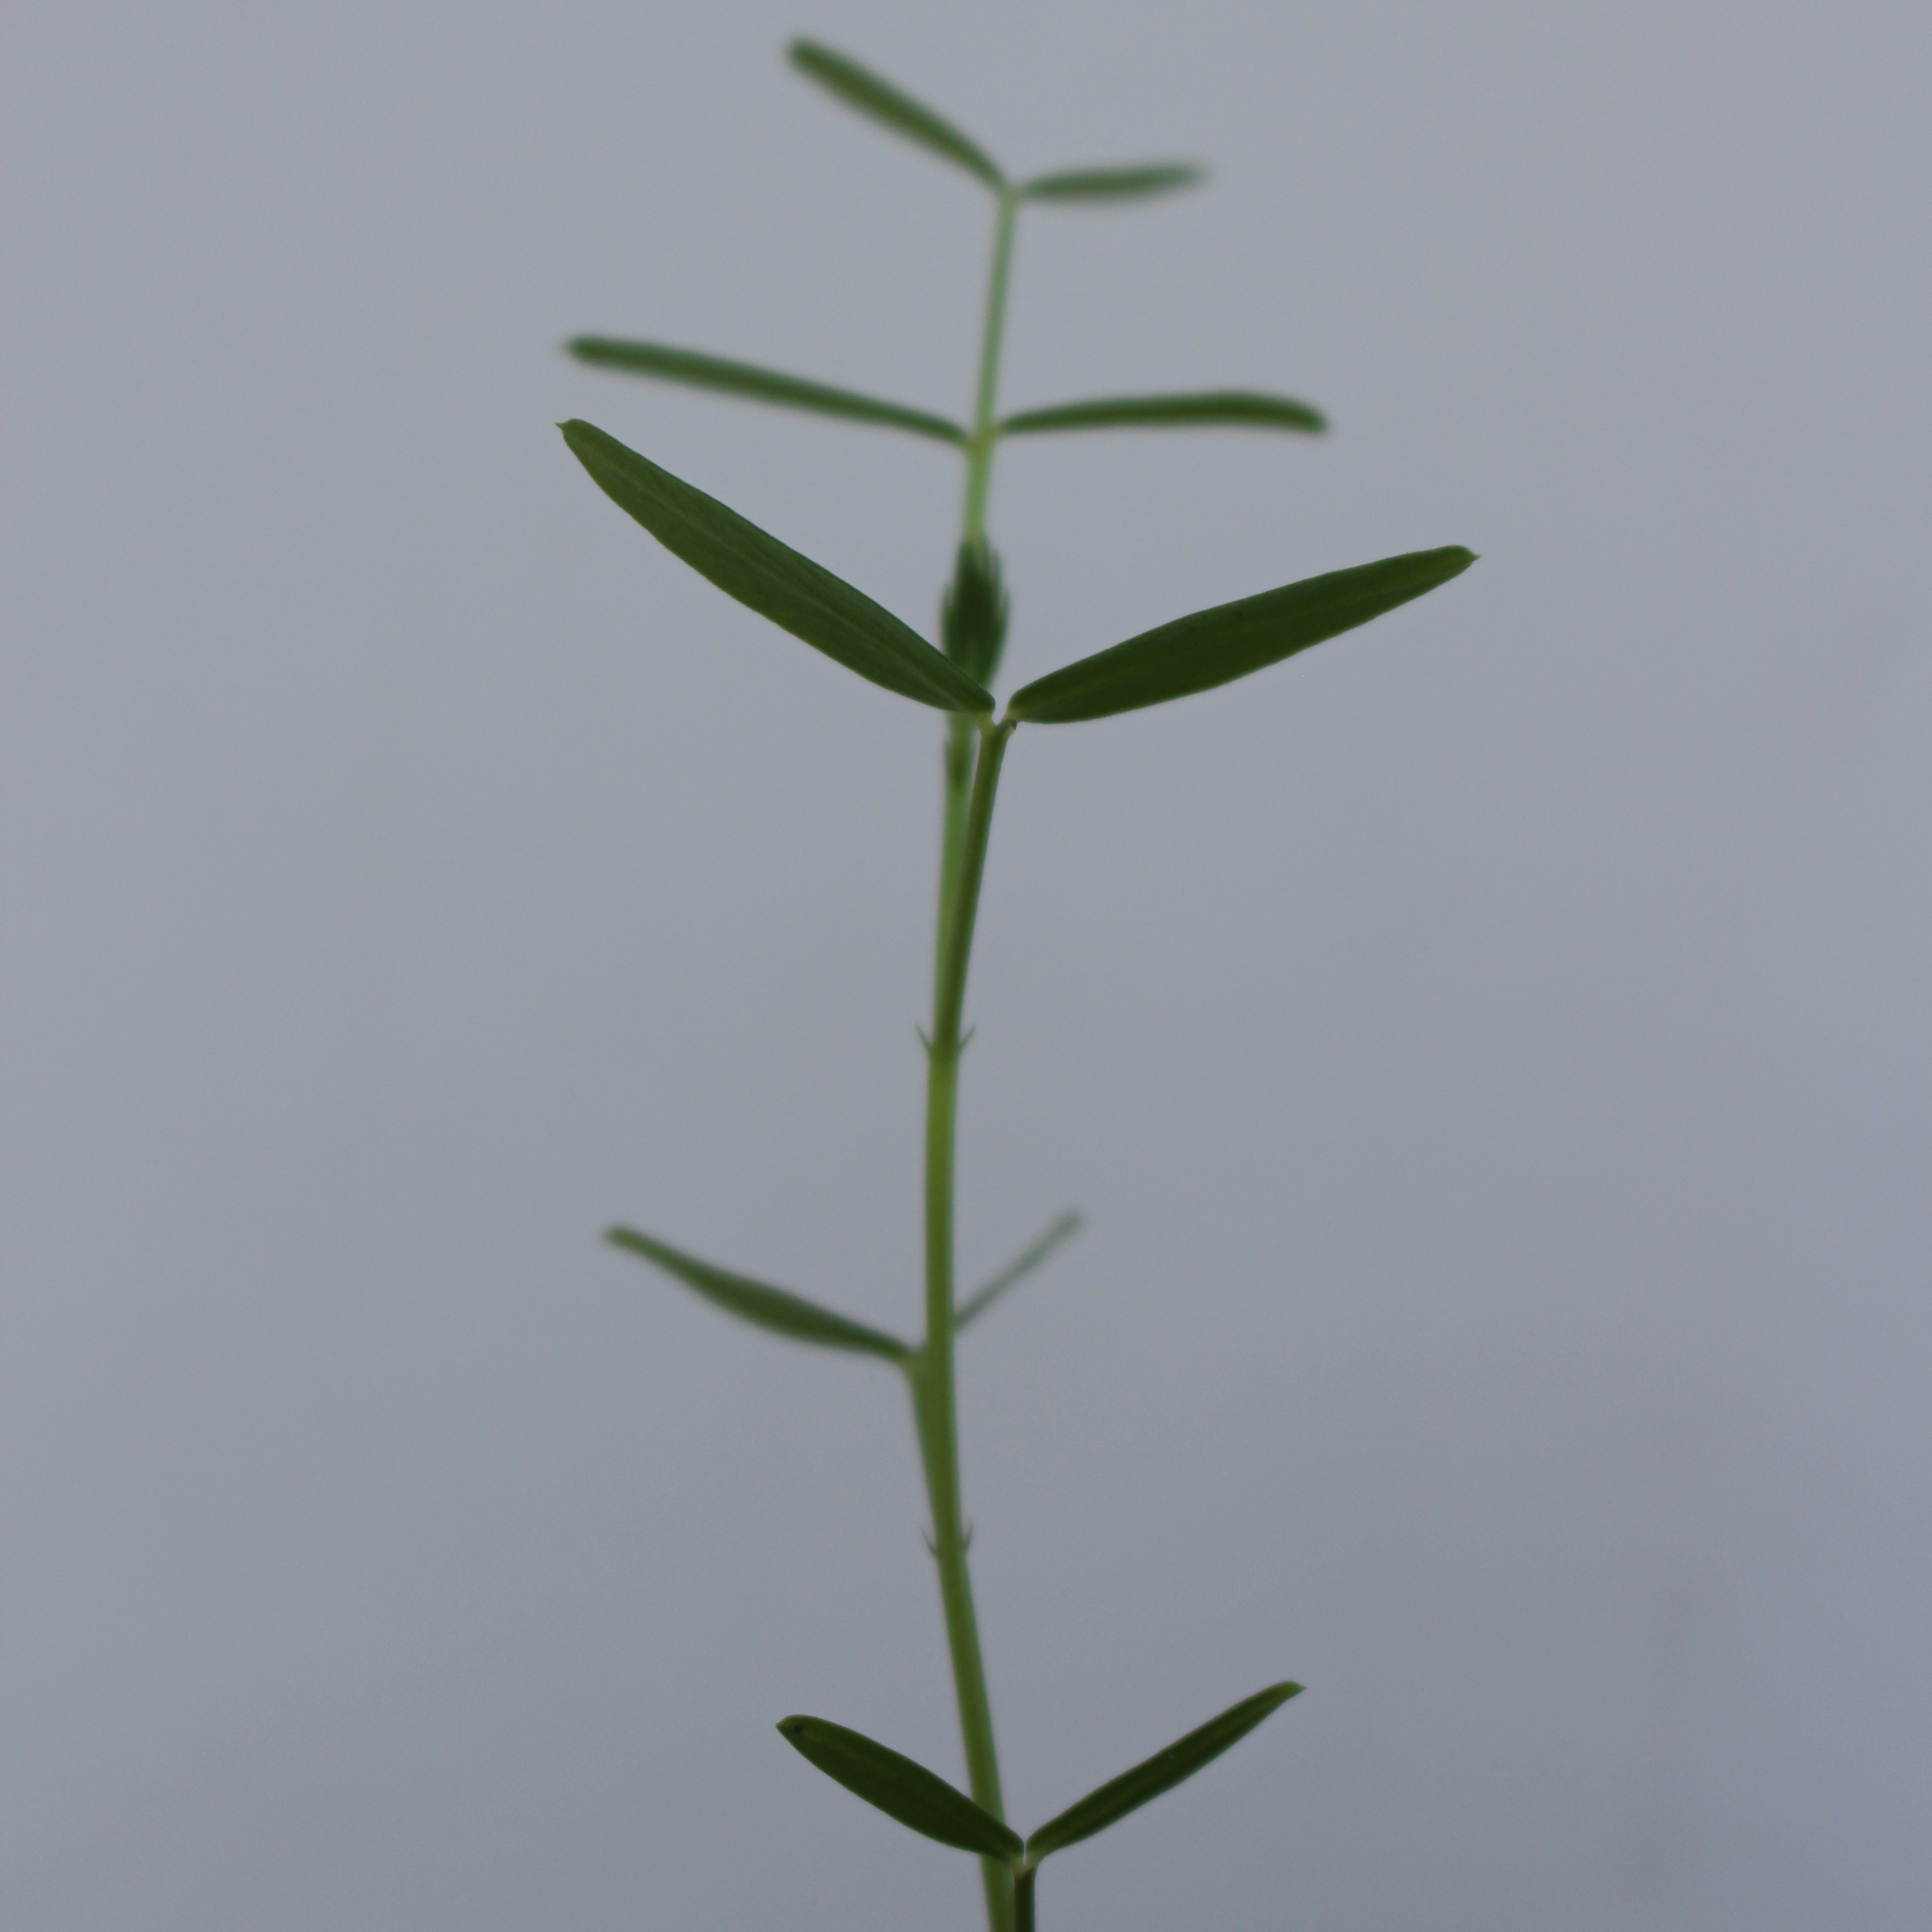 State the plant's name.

Vicia sativa
